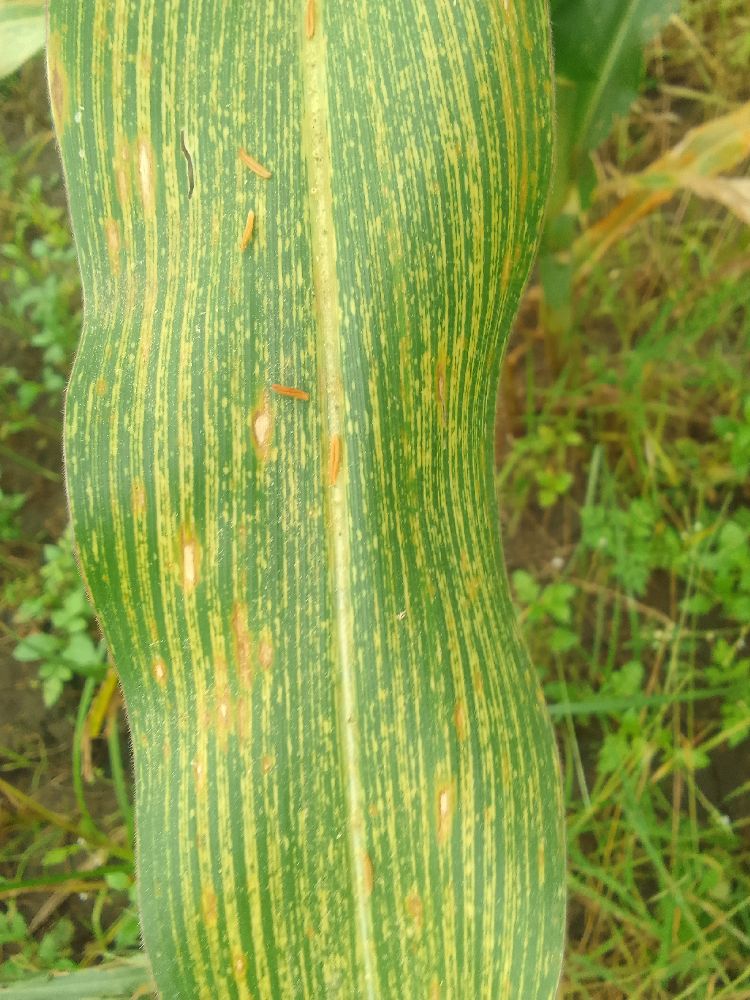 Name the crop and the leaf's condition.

maize, maize streak virus
